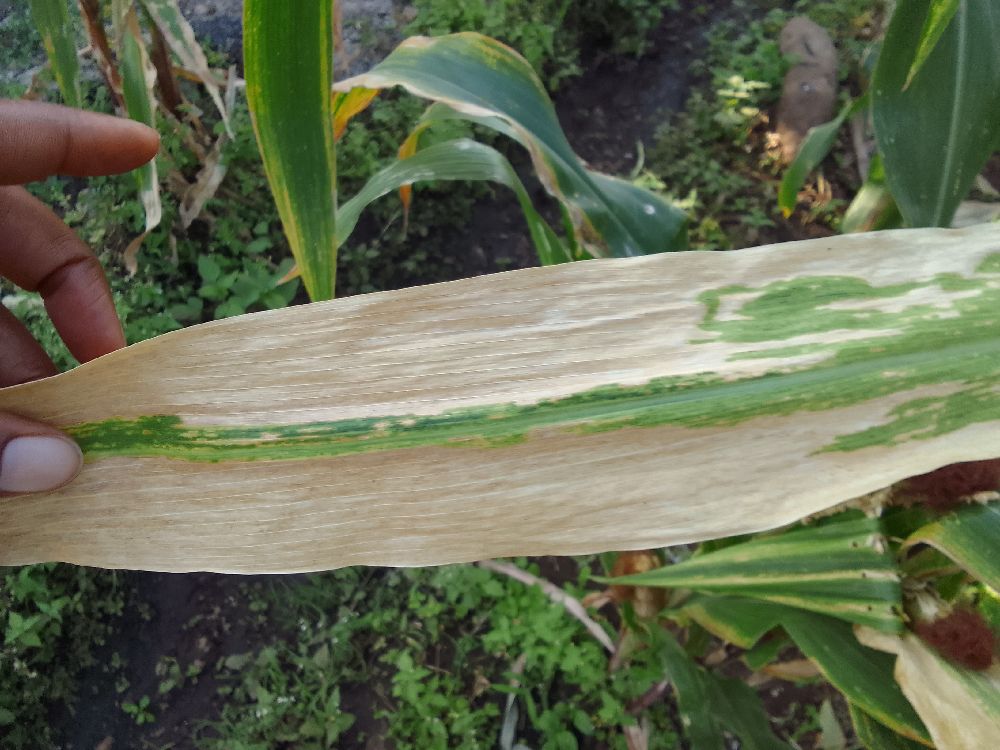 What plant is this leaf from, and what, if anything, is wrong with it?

maize, maize lethal necrosis
